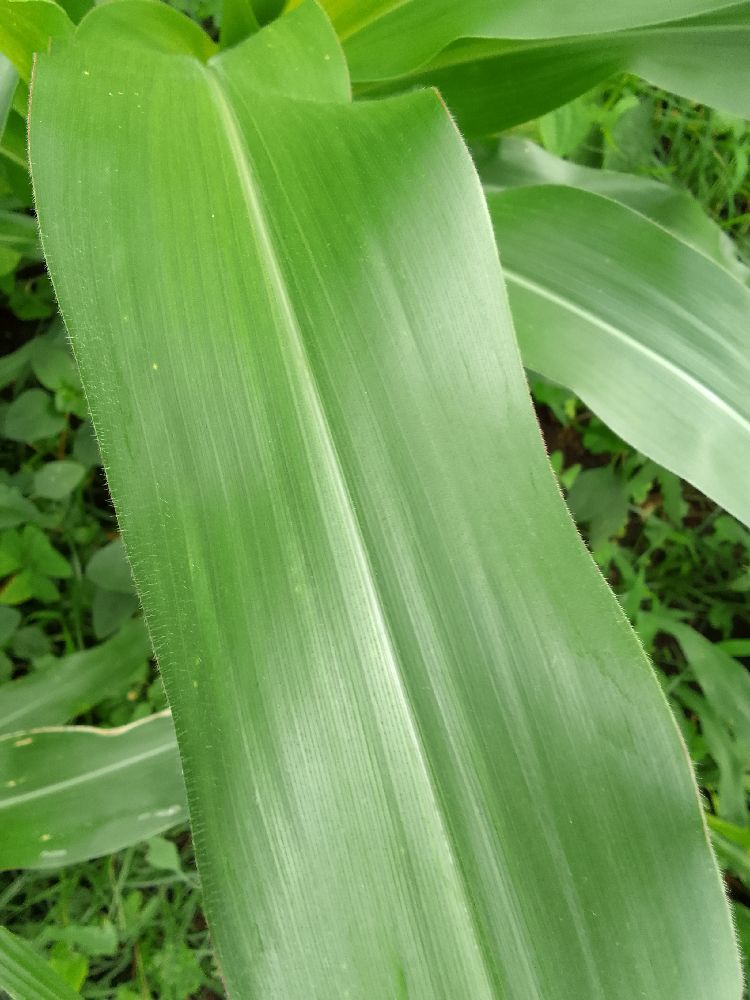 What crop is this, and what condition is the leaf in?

maize, healthy
